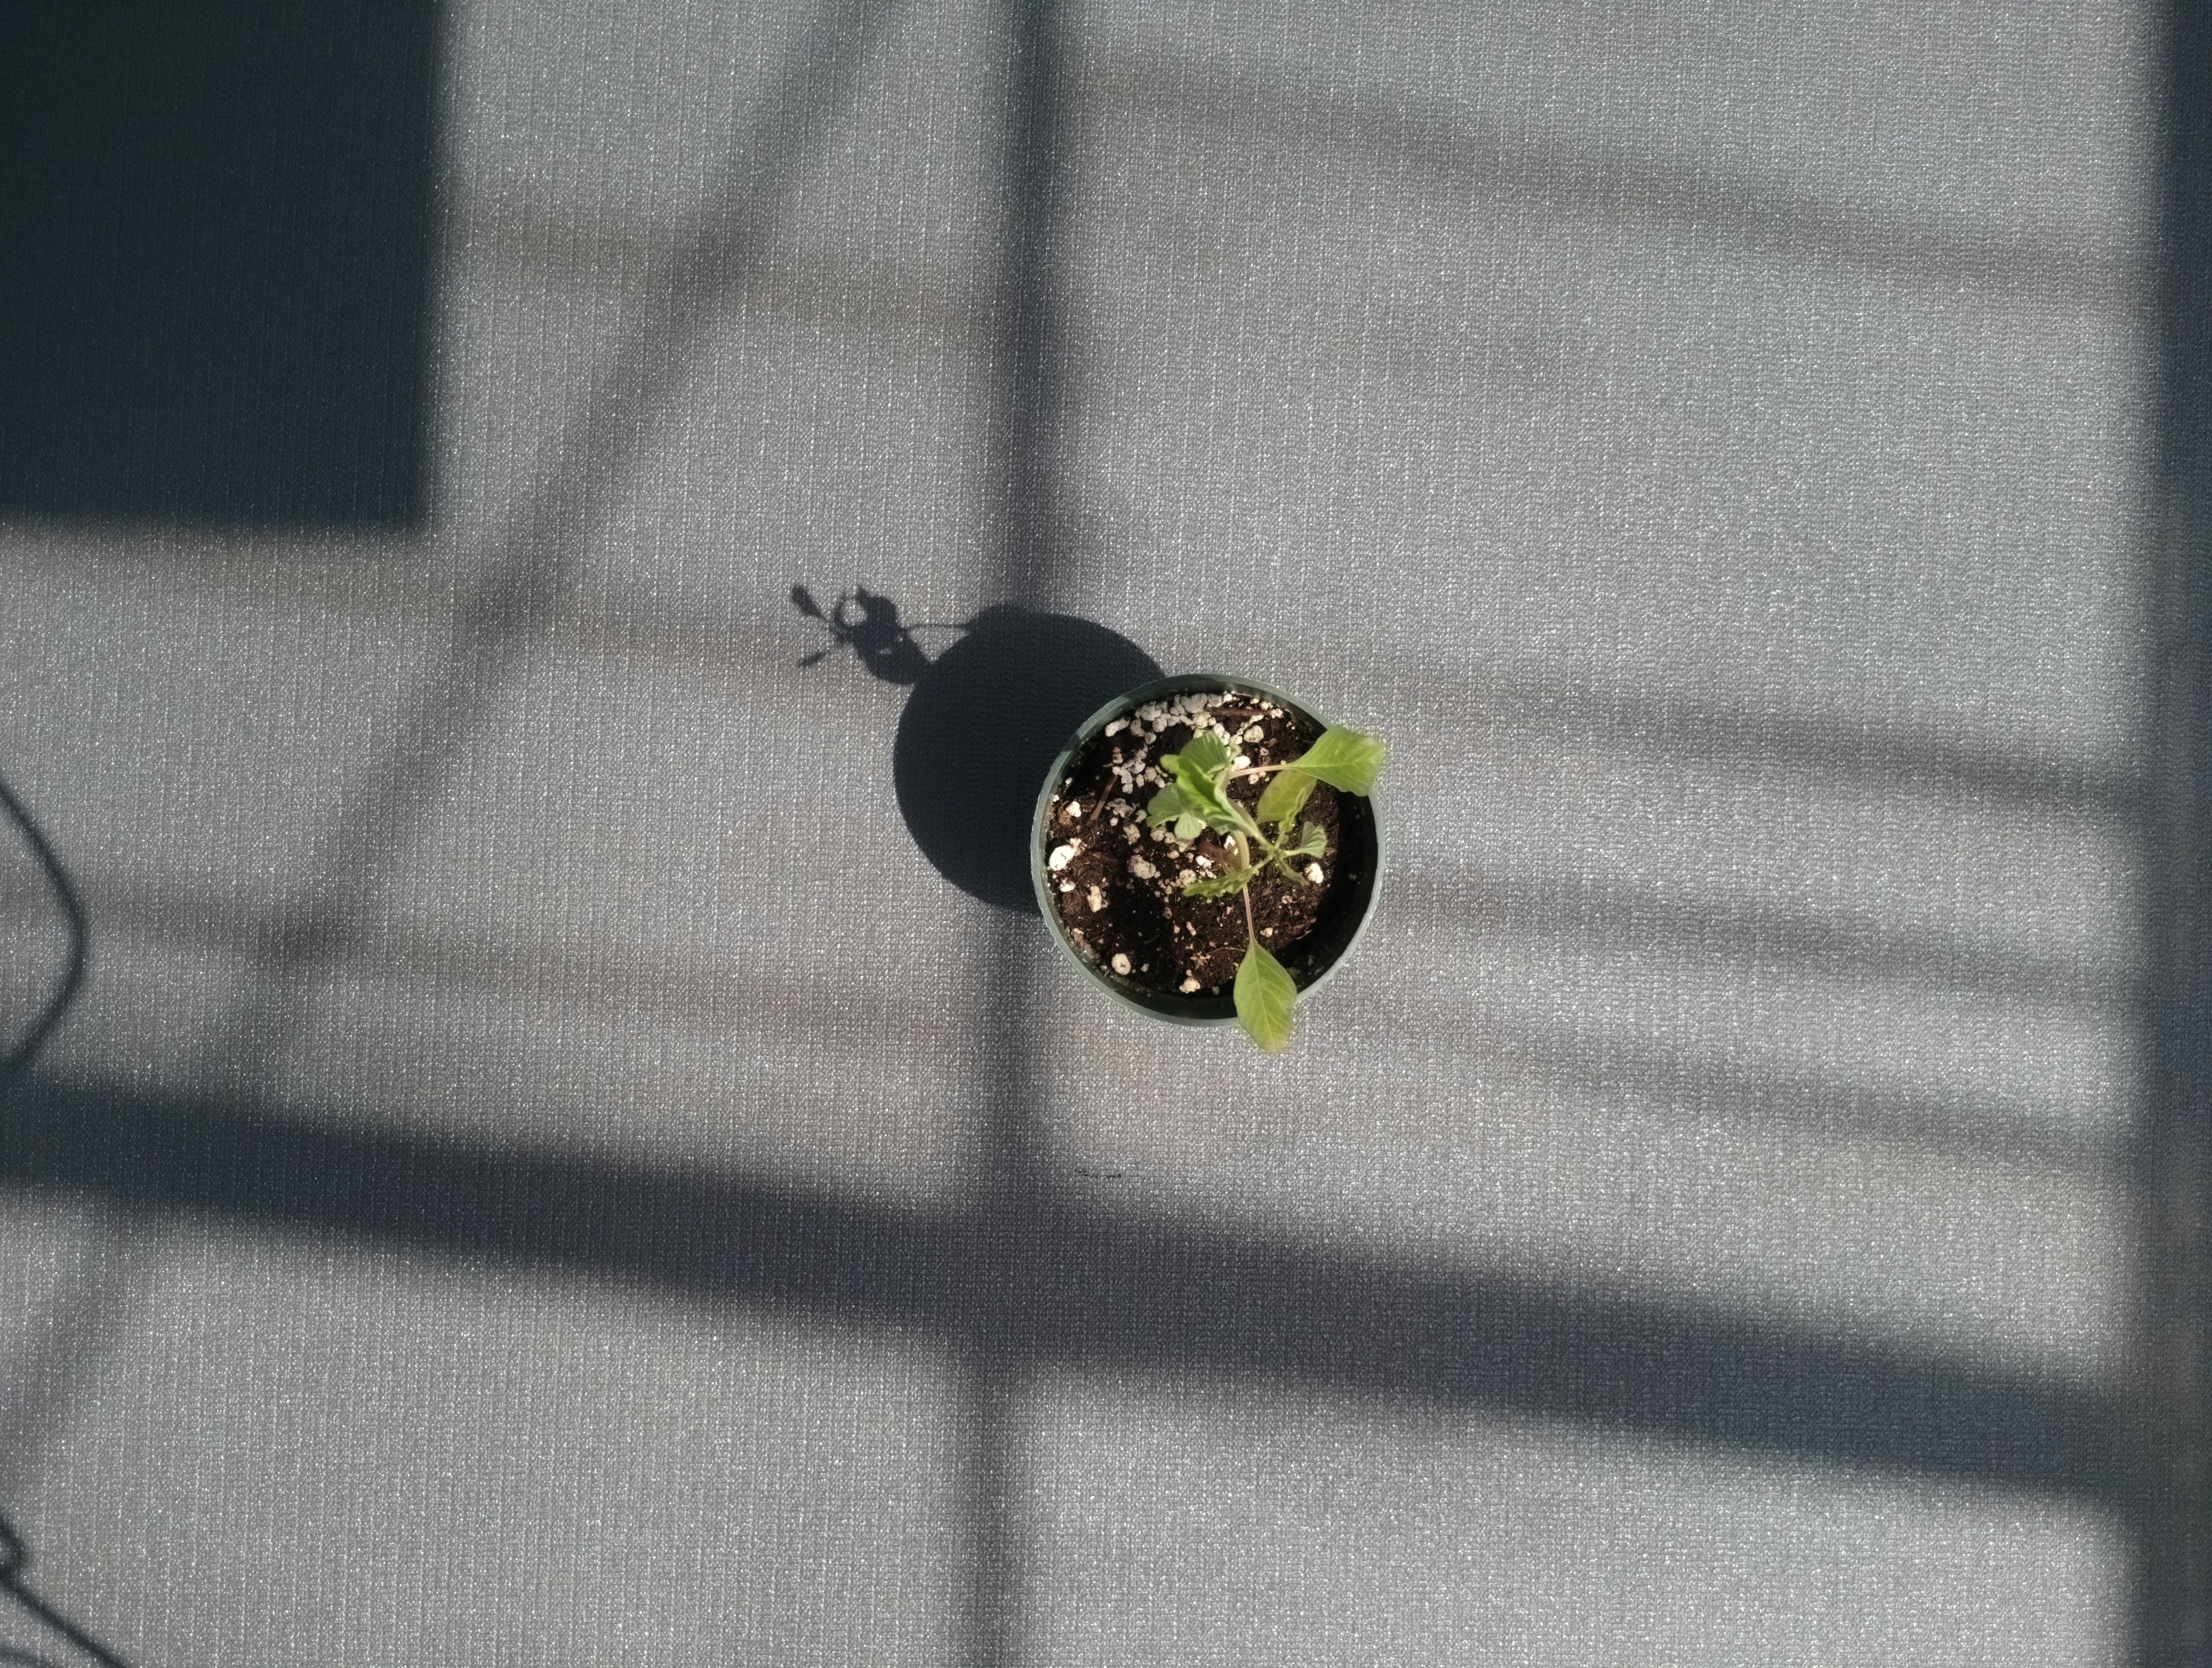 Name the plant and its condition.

waterhemp, epinasty
